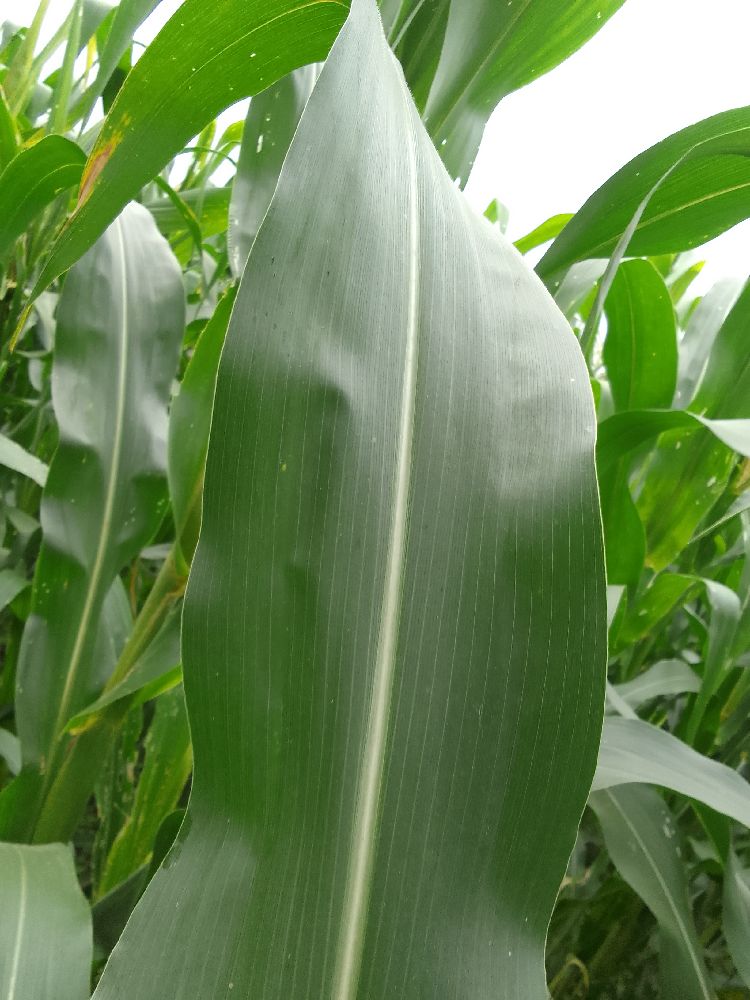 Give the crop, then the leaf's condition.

maize, healthy
